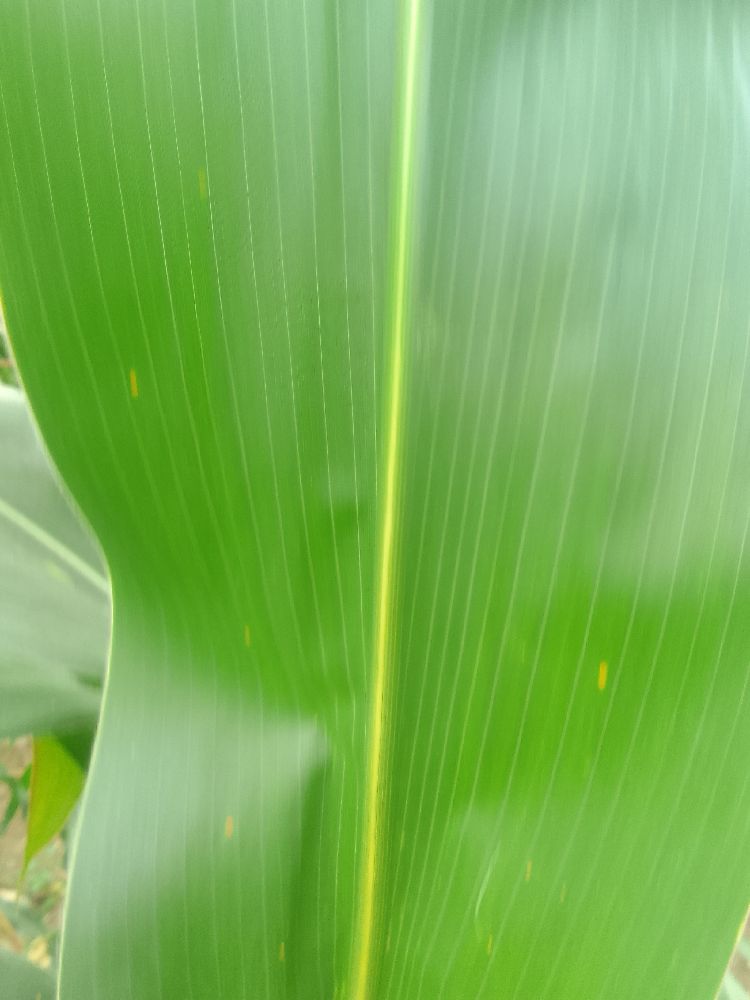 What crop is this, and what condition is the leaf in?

maize, healthy
